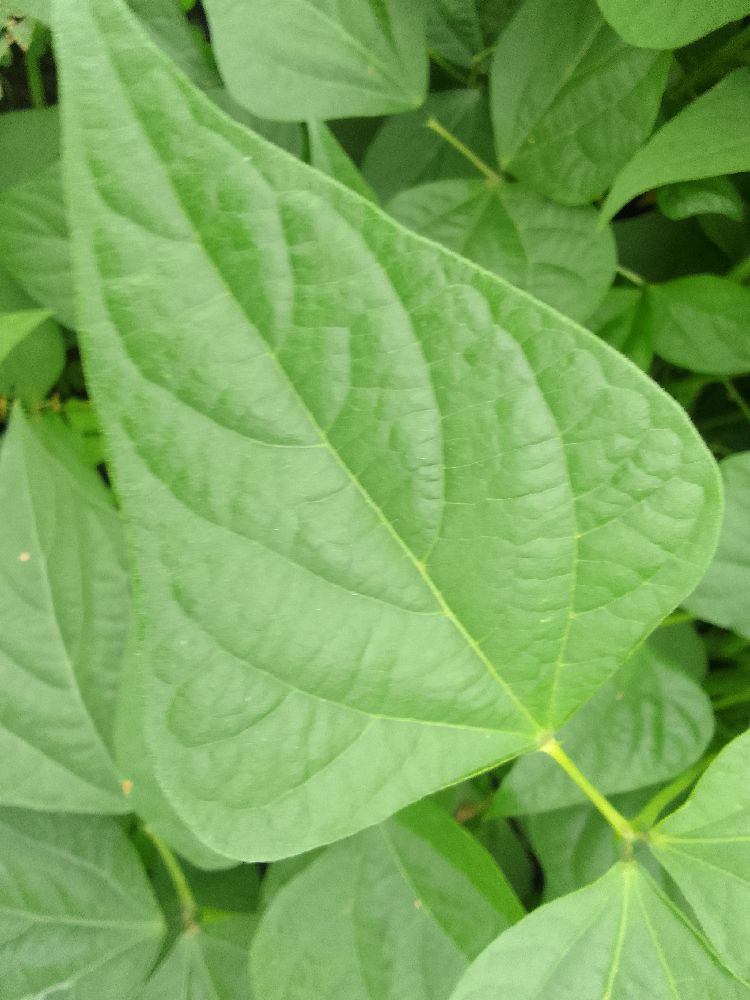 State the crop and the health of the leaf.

common bean, healthy
